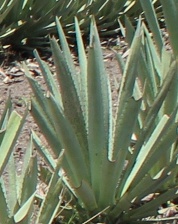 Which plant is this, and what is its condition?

agave, spotted
